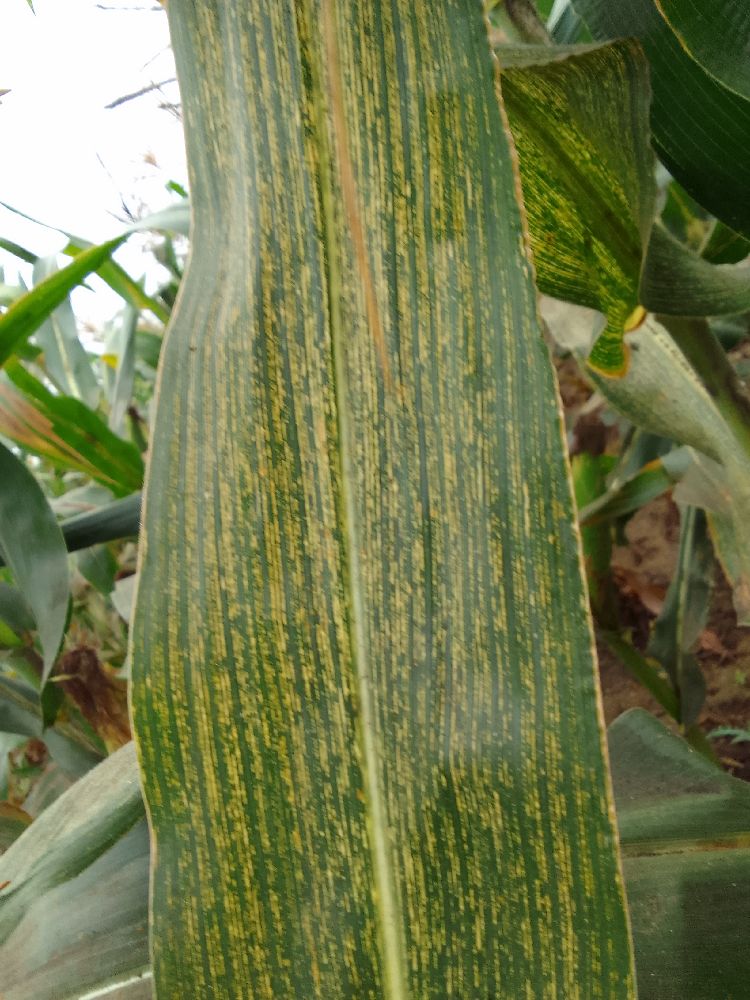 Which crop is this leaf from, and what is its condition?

maize, maize streak virus
